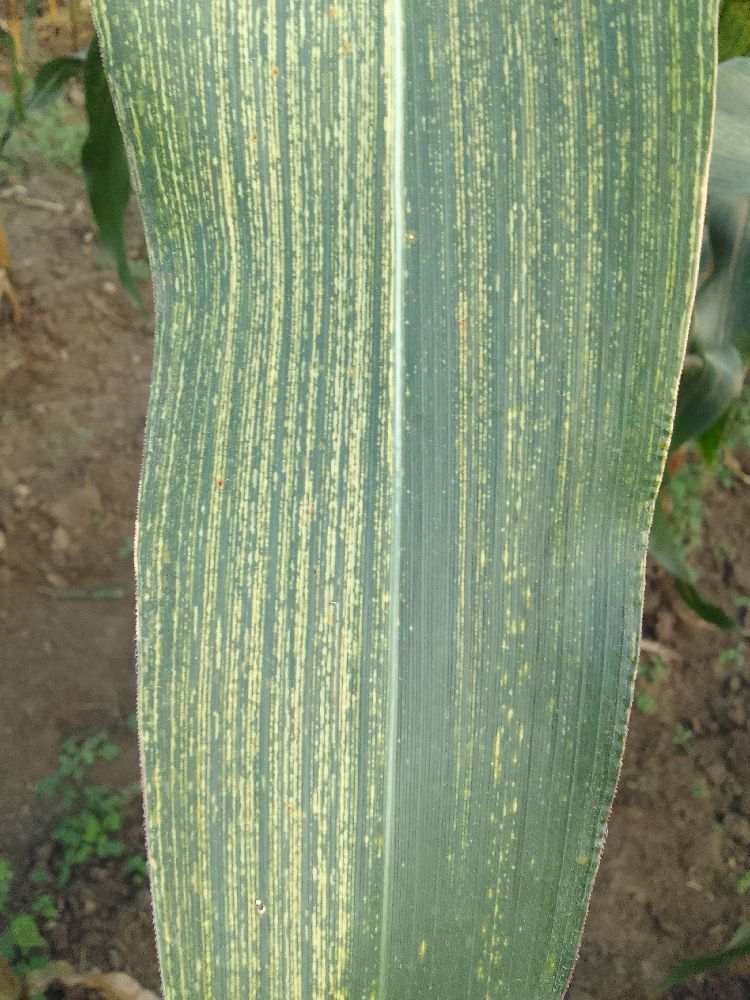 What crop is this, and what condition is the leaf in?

maize, maize streak virus
